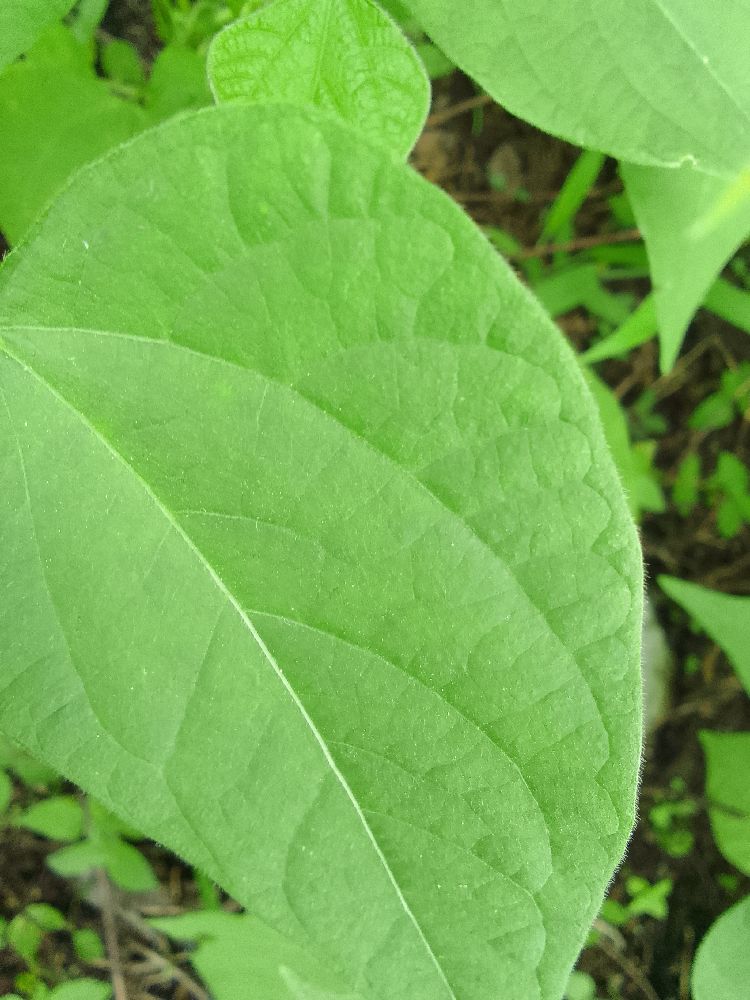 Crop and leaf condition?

common bean, healthy
